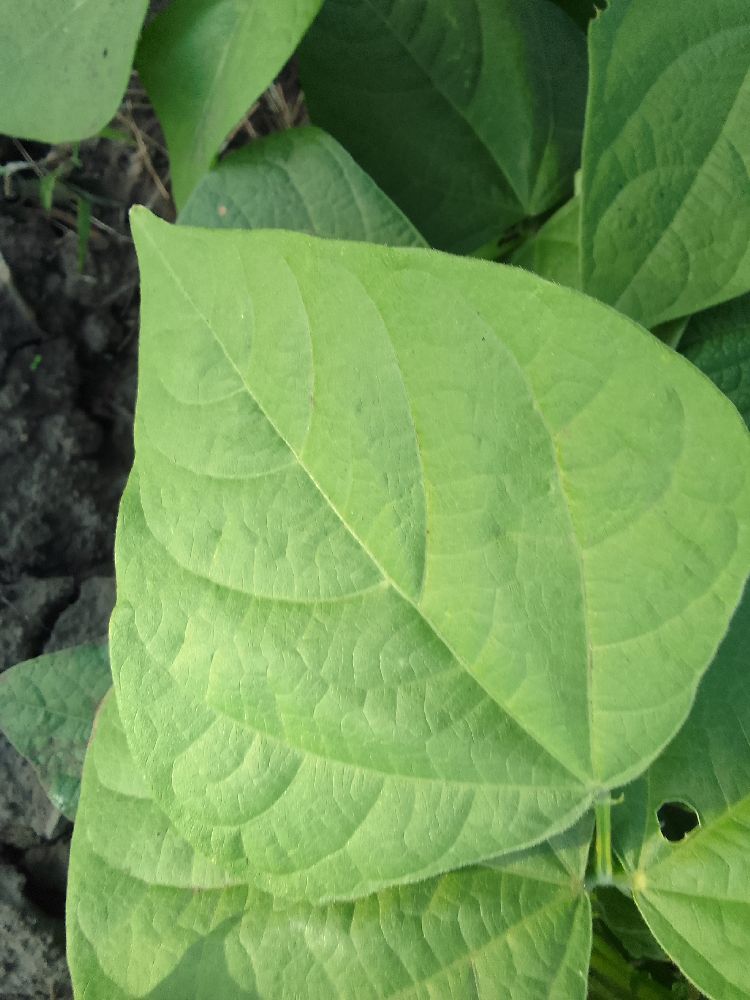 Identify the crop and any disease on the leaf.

common bean, healthy
